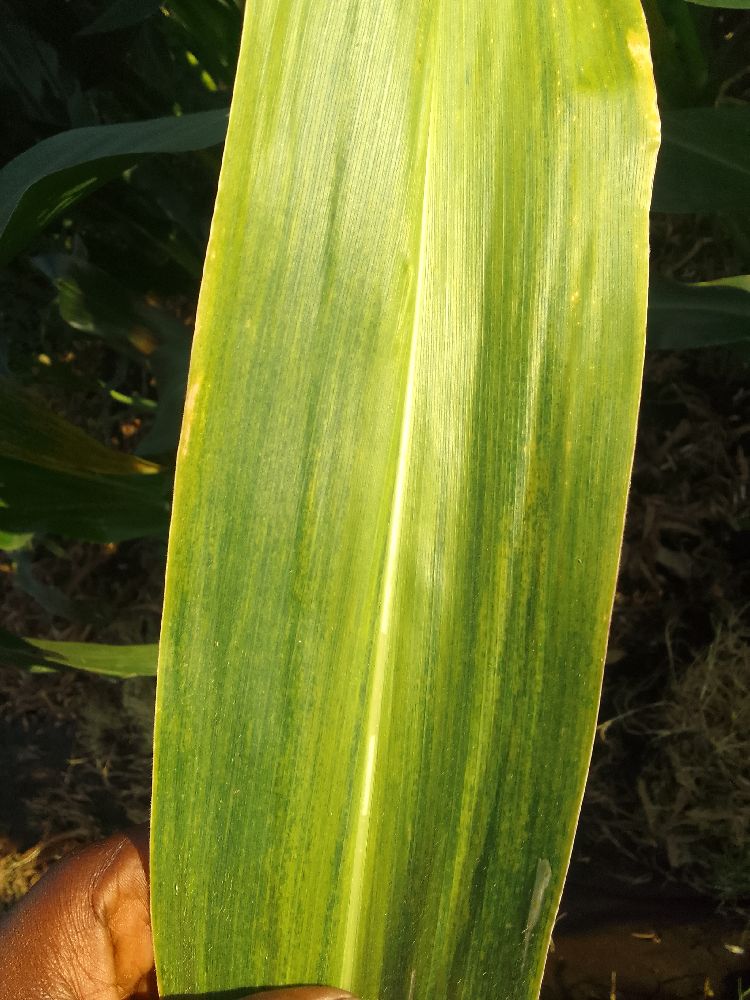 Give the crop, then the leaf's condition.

maize, maize lethal necrosis
